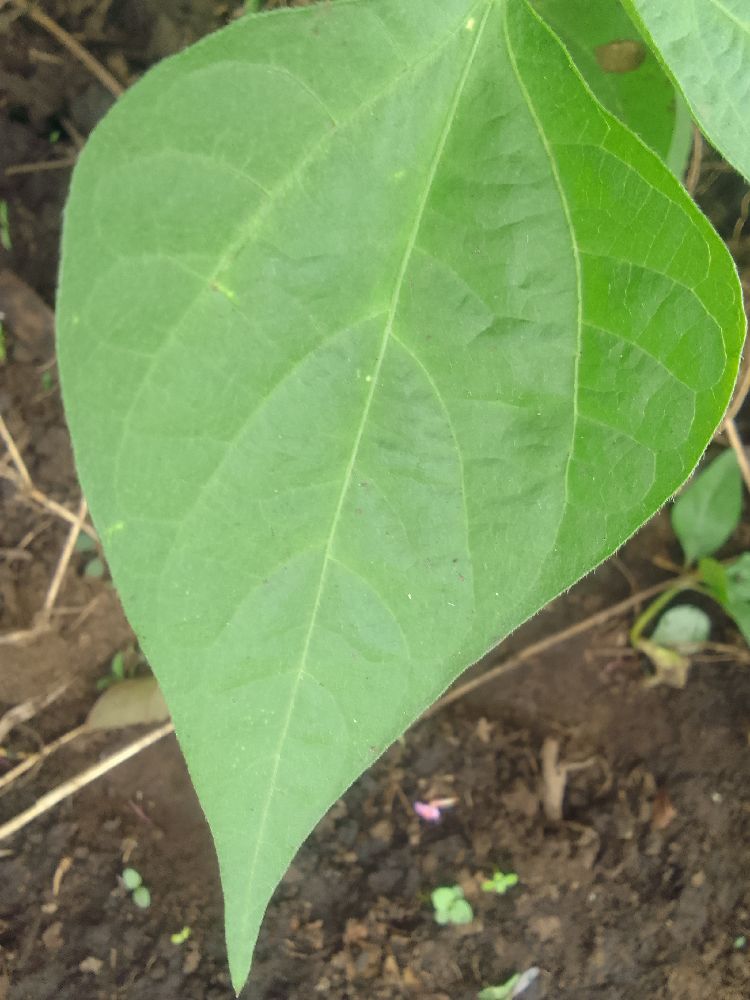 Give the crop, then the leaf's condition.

common bean, healthy
